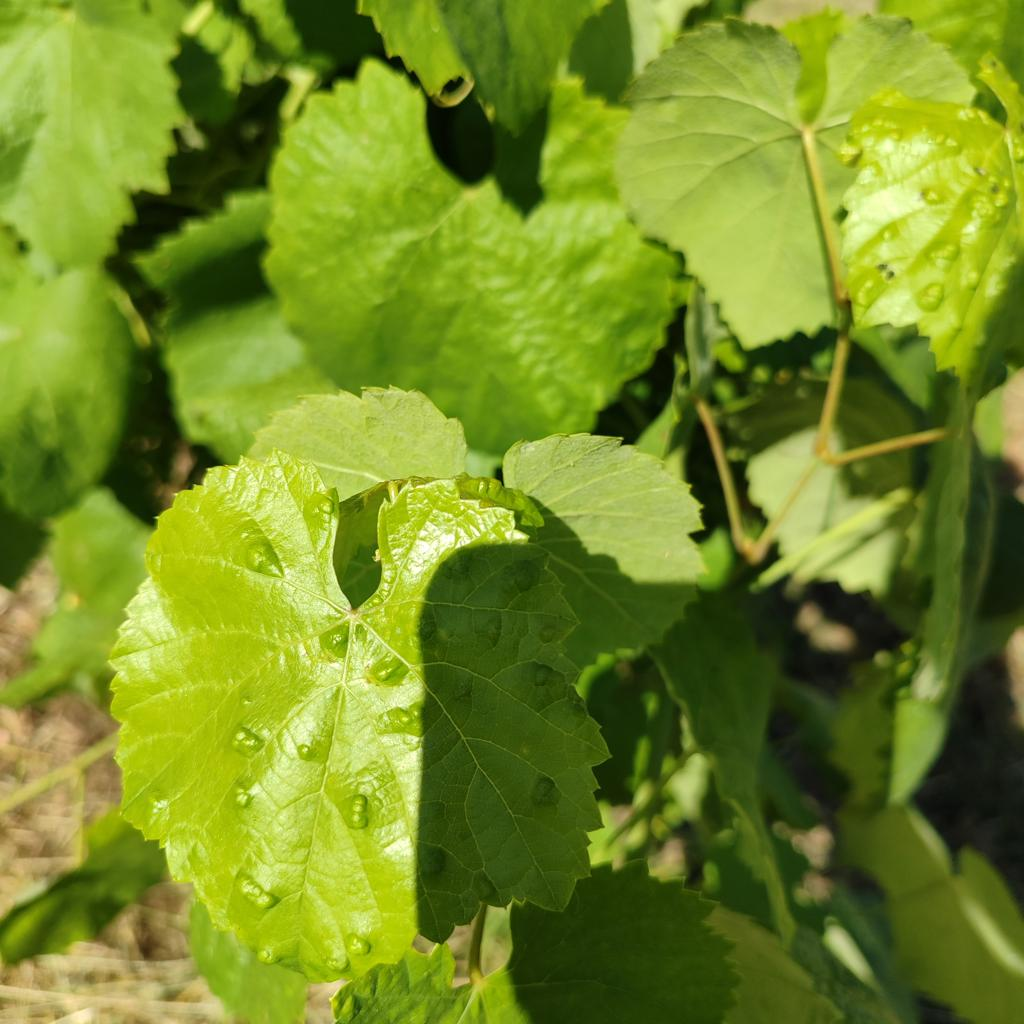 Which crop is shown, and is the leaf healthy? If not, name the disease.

grapevine, erineum mite
